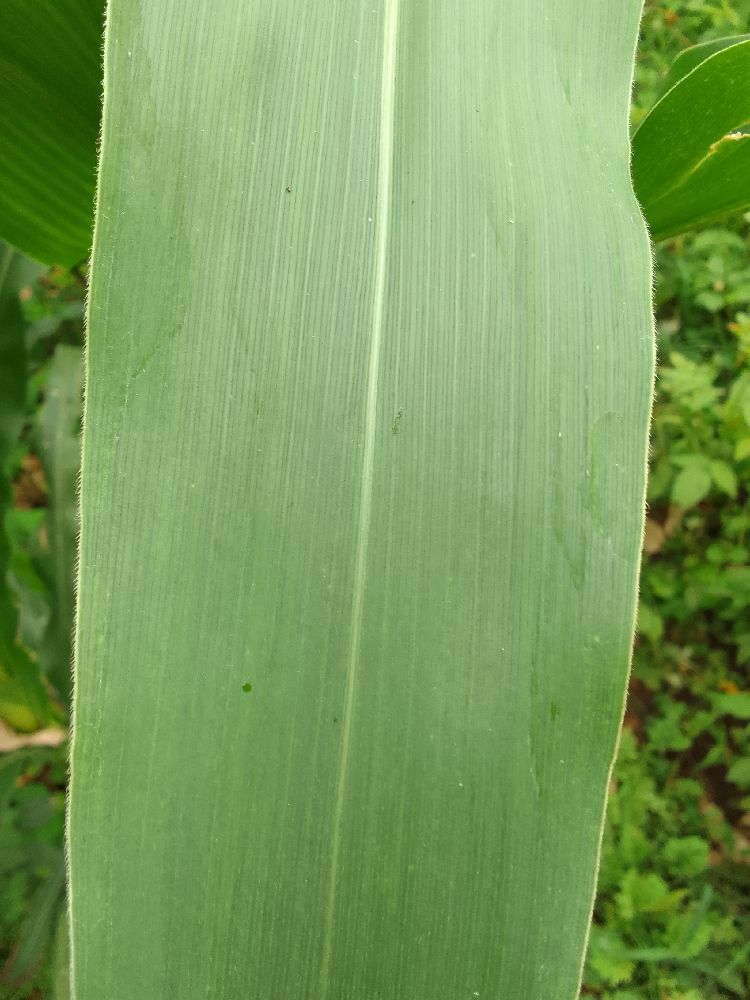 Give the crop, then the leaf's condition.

maize, healthy
